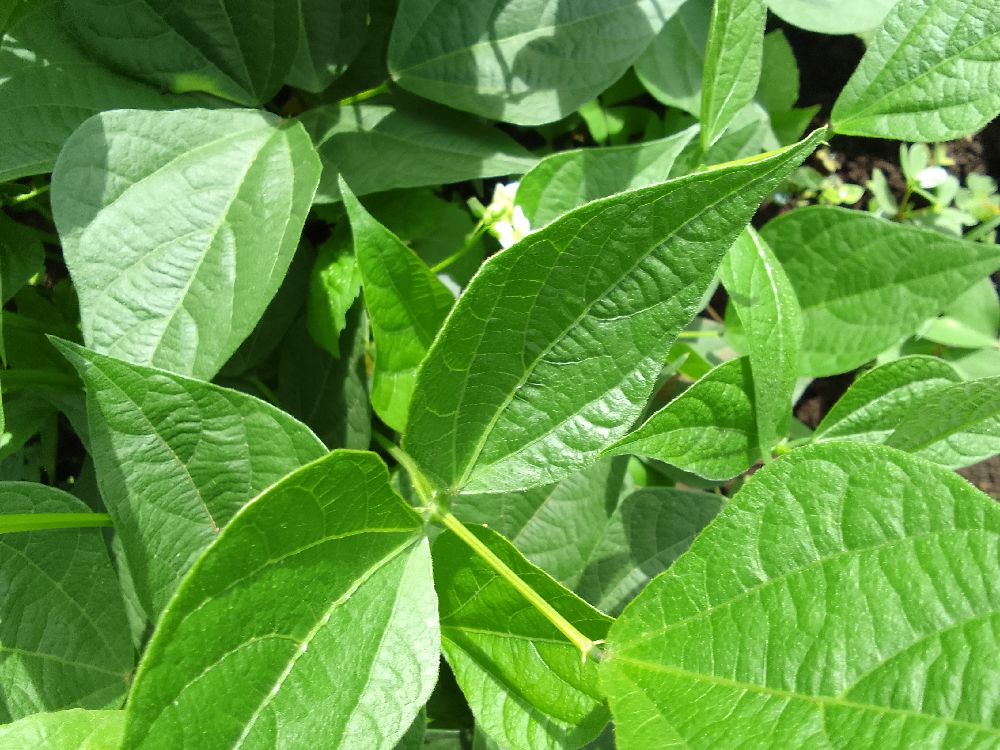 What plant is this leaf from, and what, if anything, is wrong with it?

common bean, healthy
